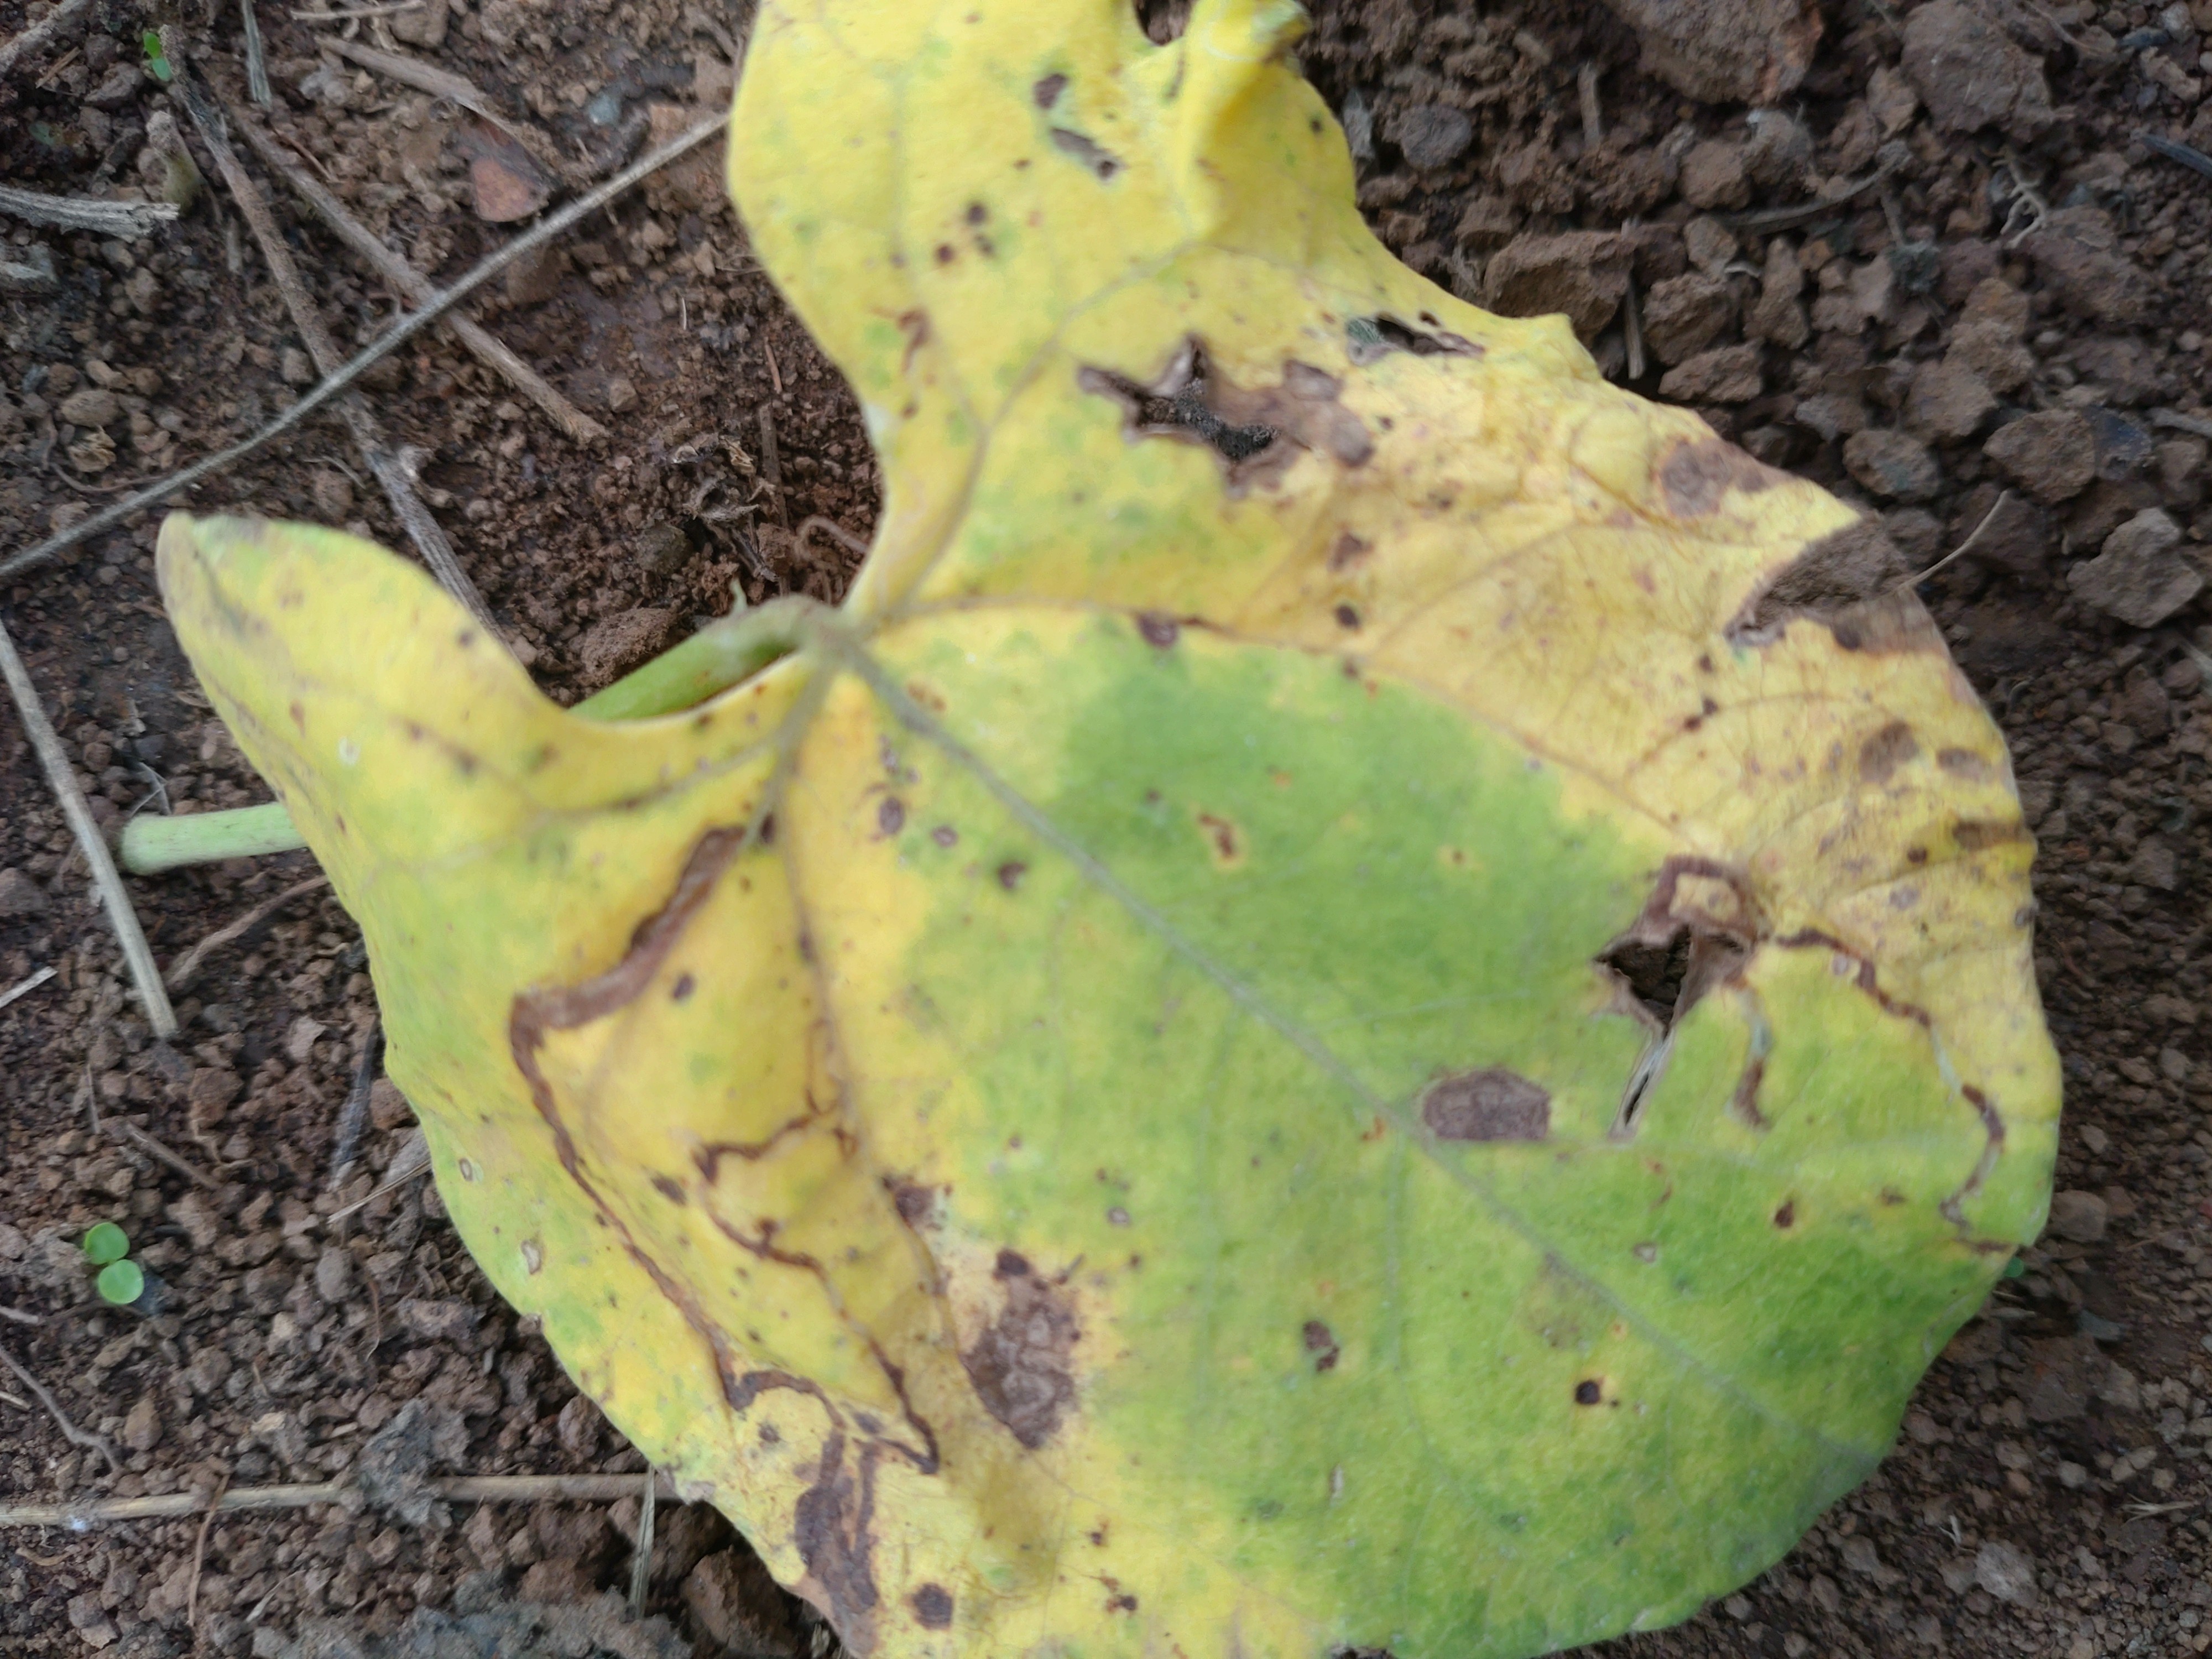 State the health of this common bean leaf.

rust
